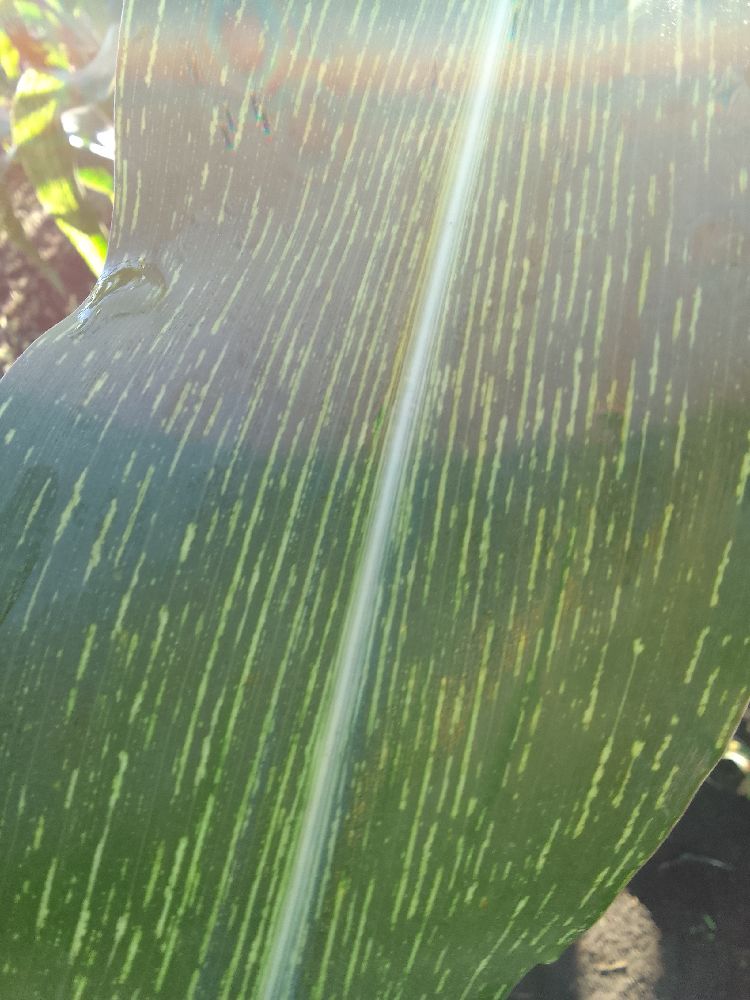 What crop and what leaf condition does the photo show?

maize, maize streak virus
